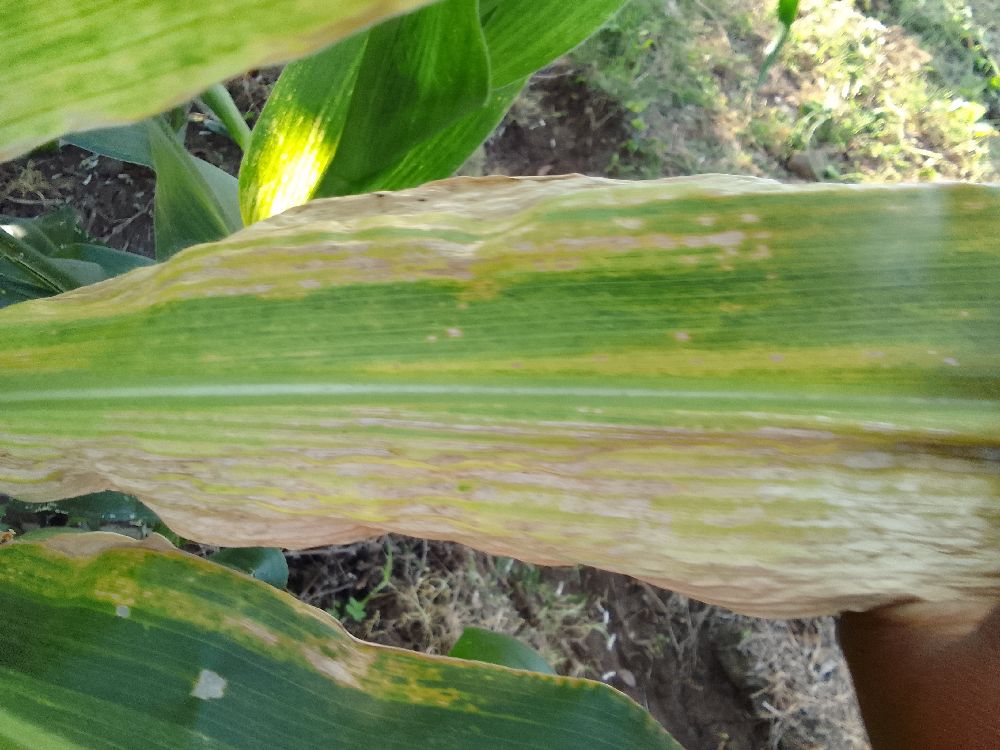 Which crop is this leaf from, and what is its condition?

maize, maize lethal necrosis
